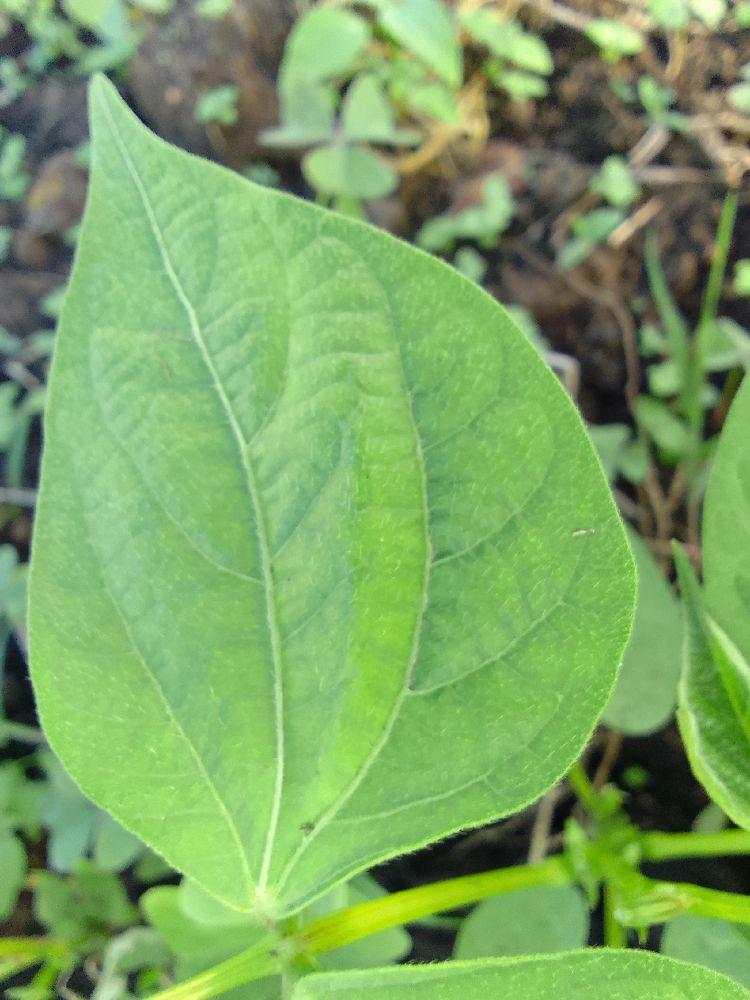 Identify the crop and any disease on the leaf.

common bean, healthy
